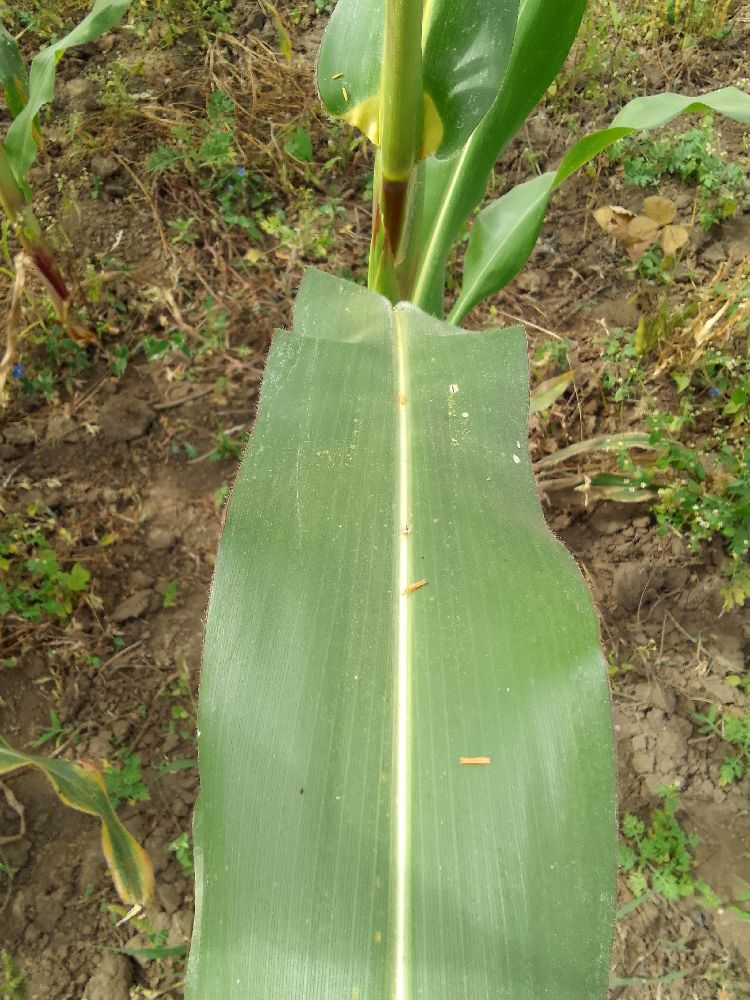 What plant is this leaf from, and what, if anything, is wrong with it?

maize, healthy
